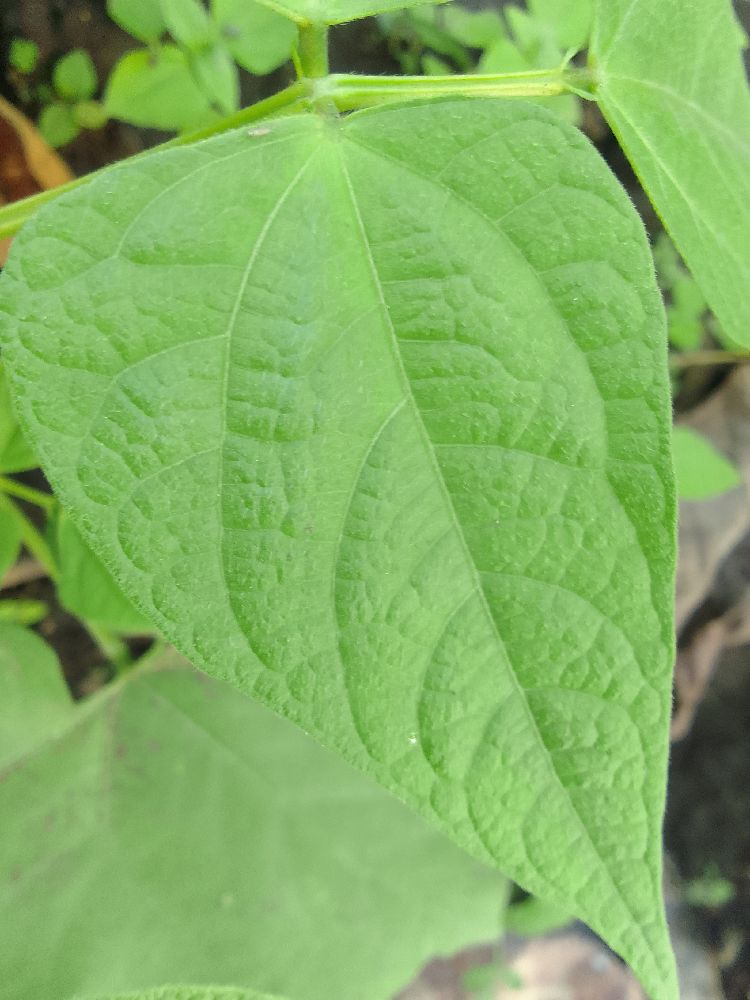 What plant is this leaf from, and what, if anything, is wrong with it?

common bean, healthy
